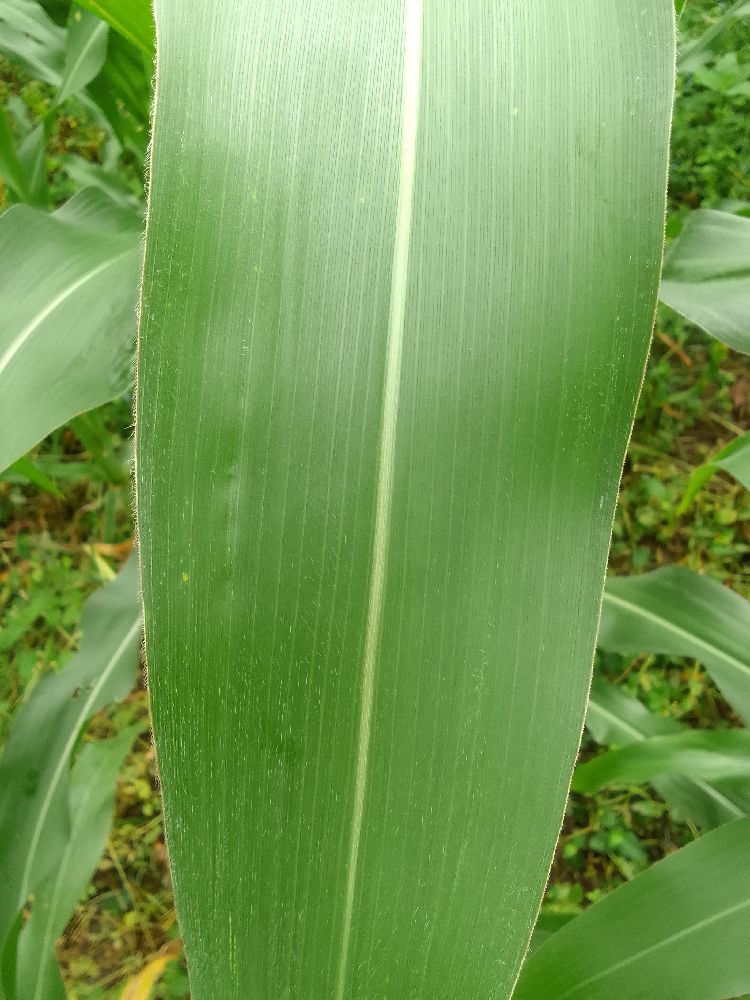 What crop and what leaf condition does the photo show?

maize, healthy
